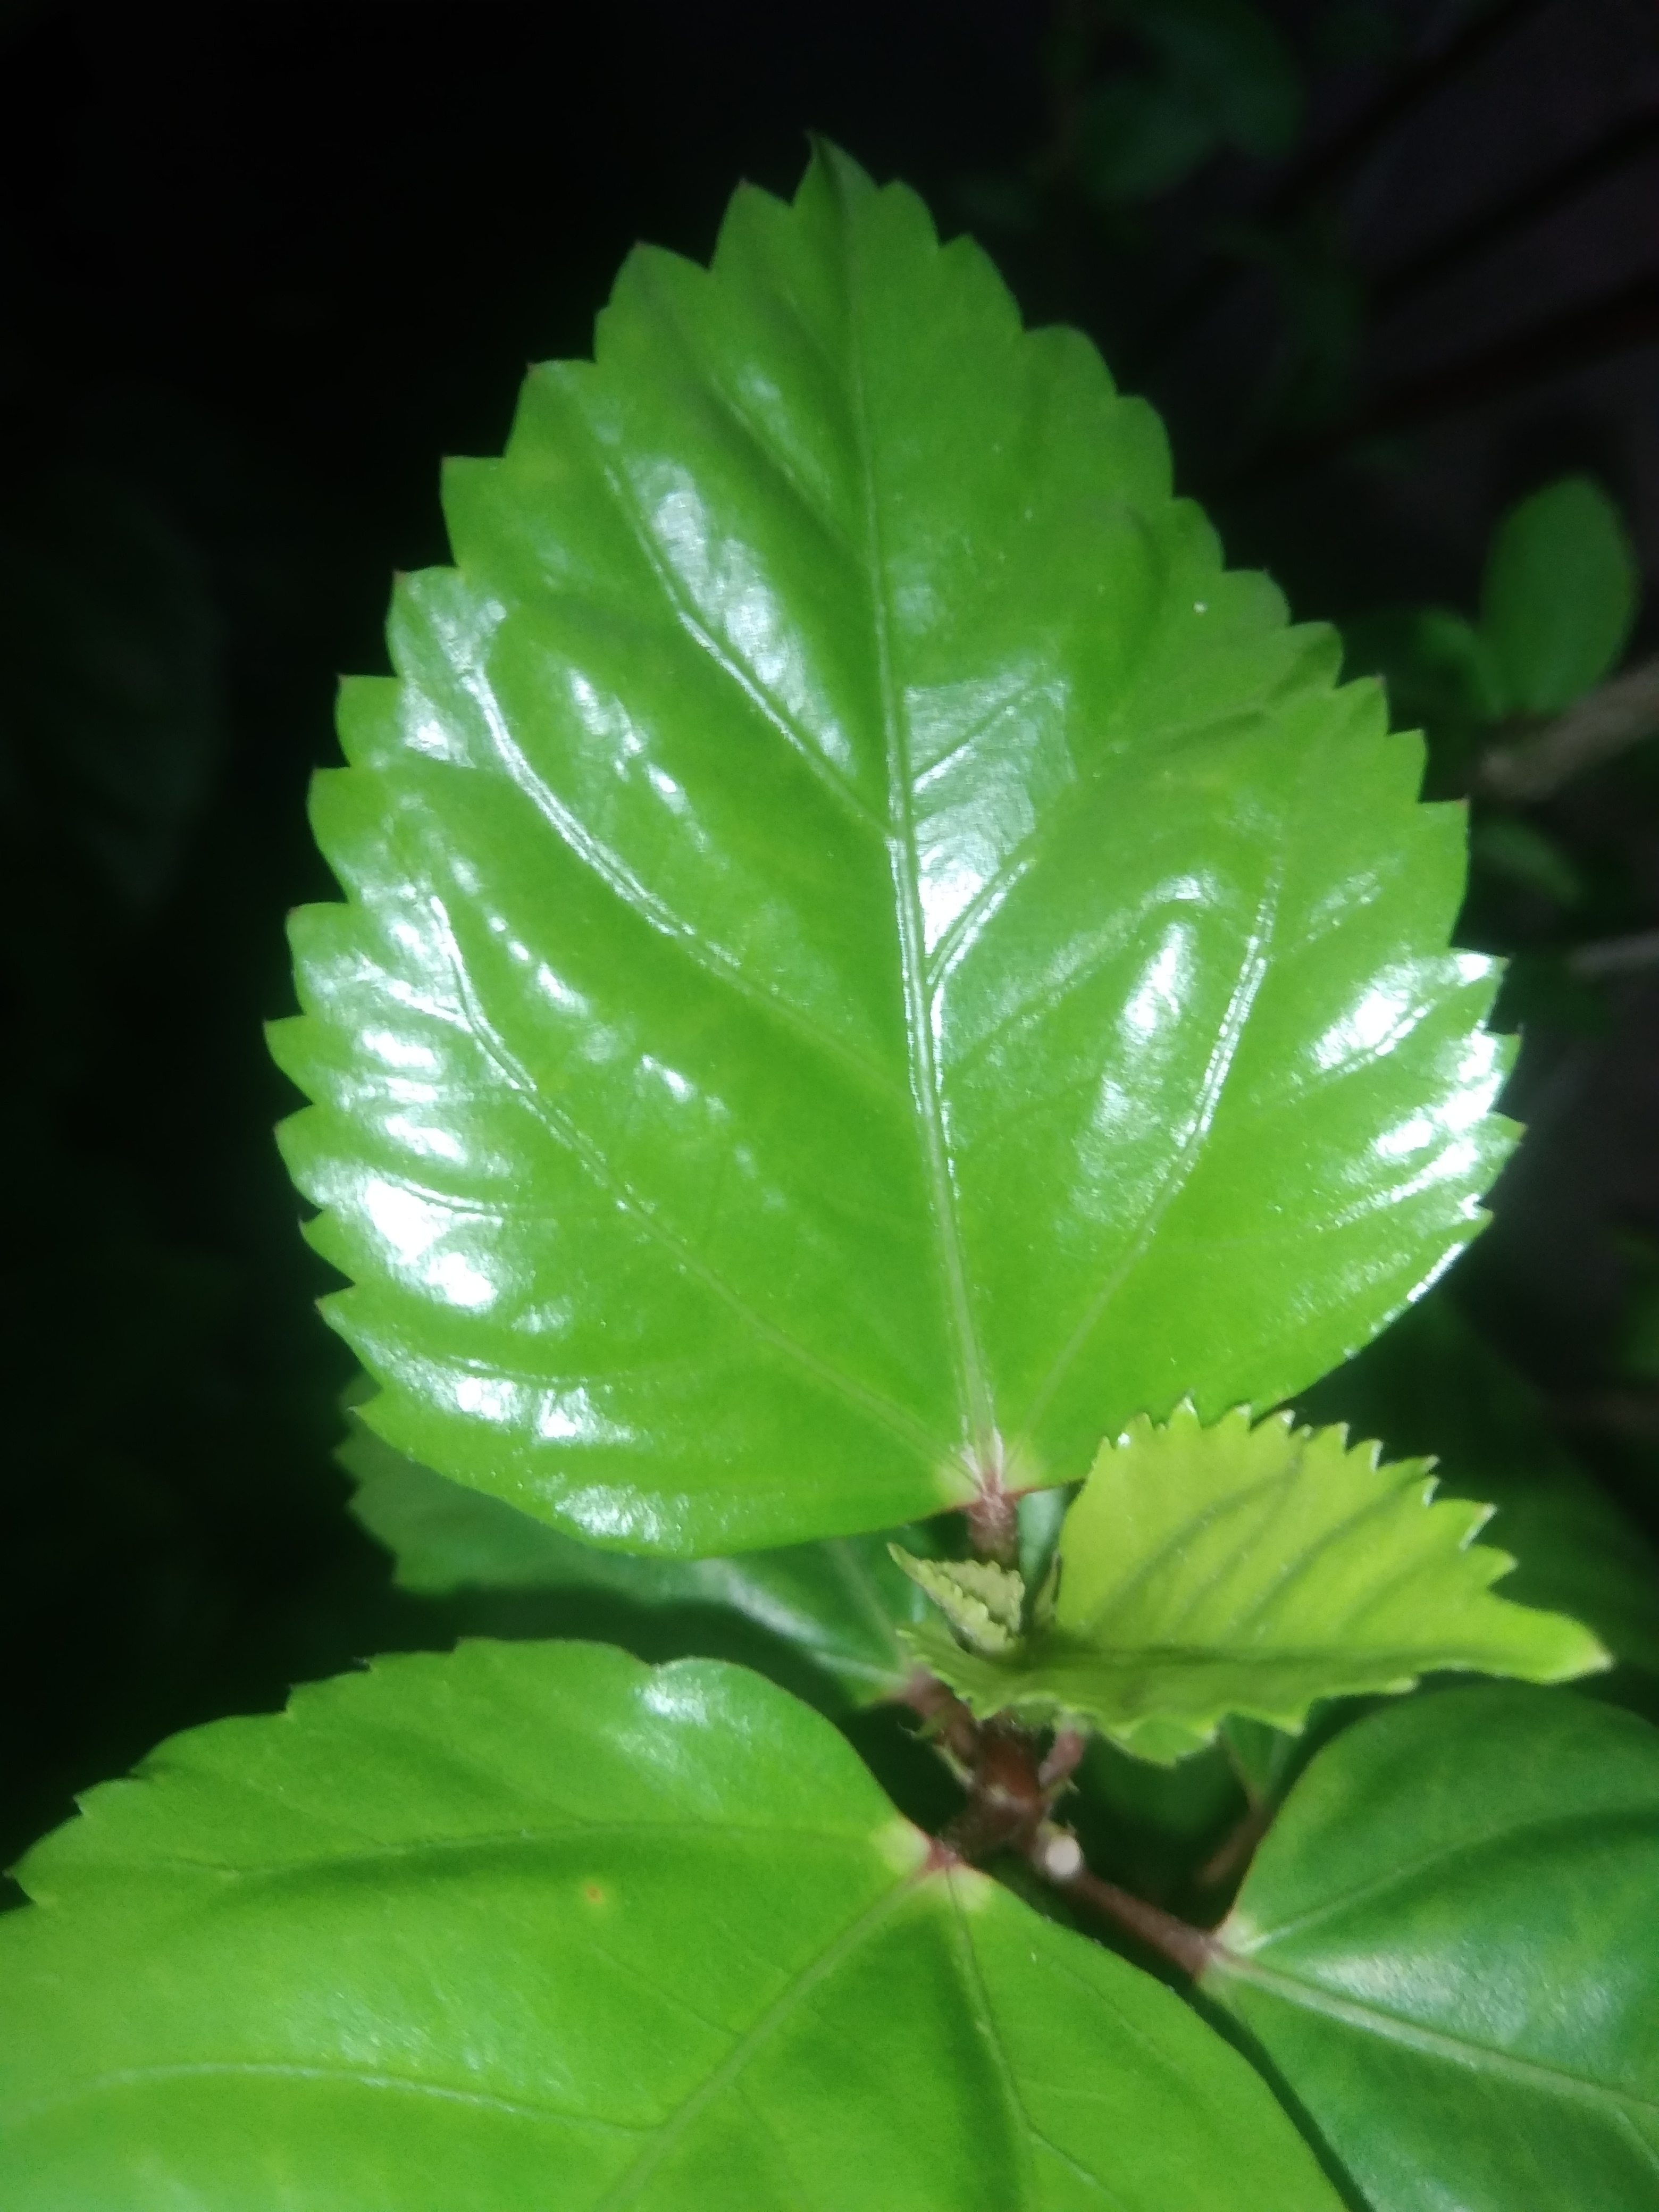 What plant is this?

hibiscus
